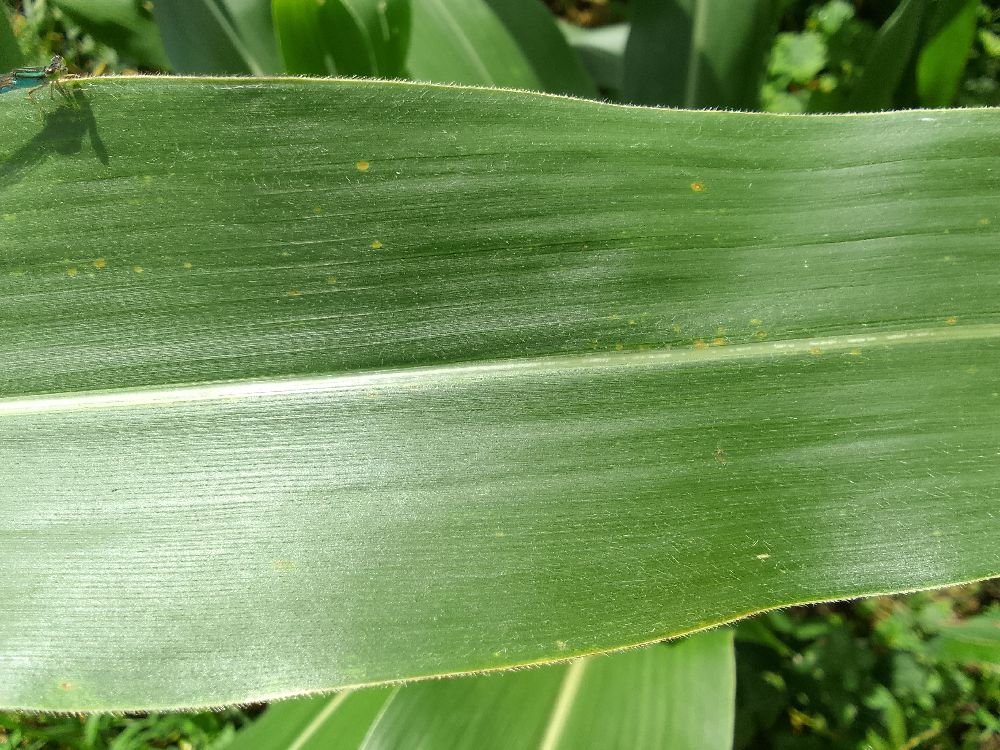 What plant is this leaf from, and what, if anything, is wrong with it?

maize, healthy
